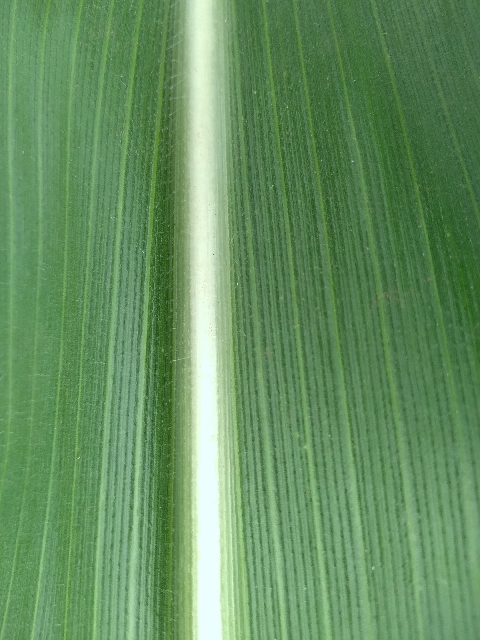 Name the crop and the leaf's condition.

maize, healthy
